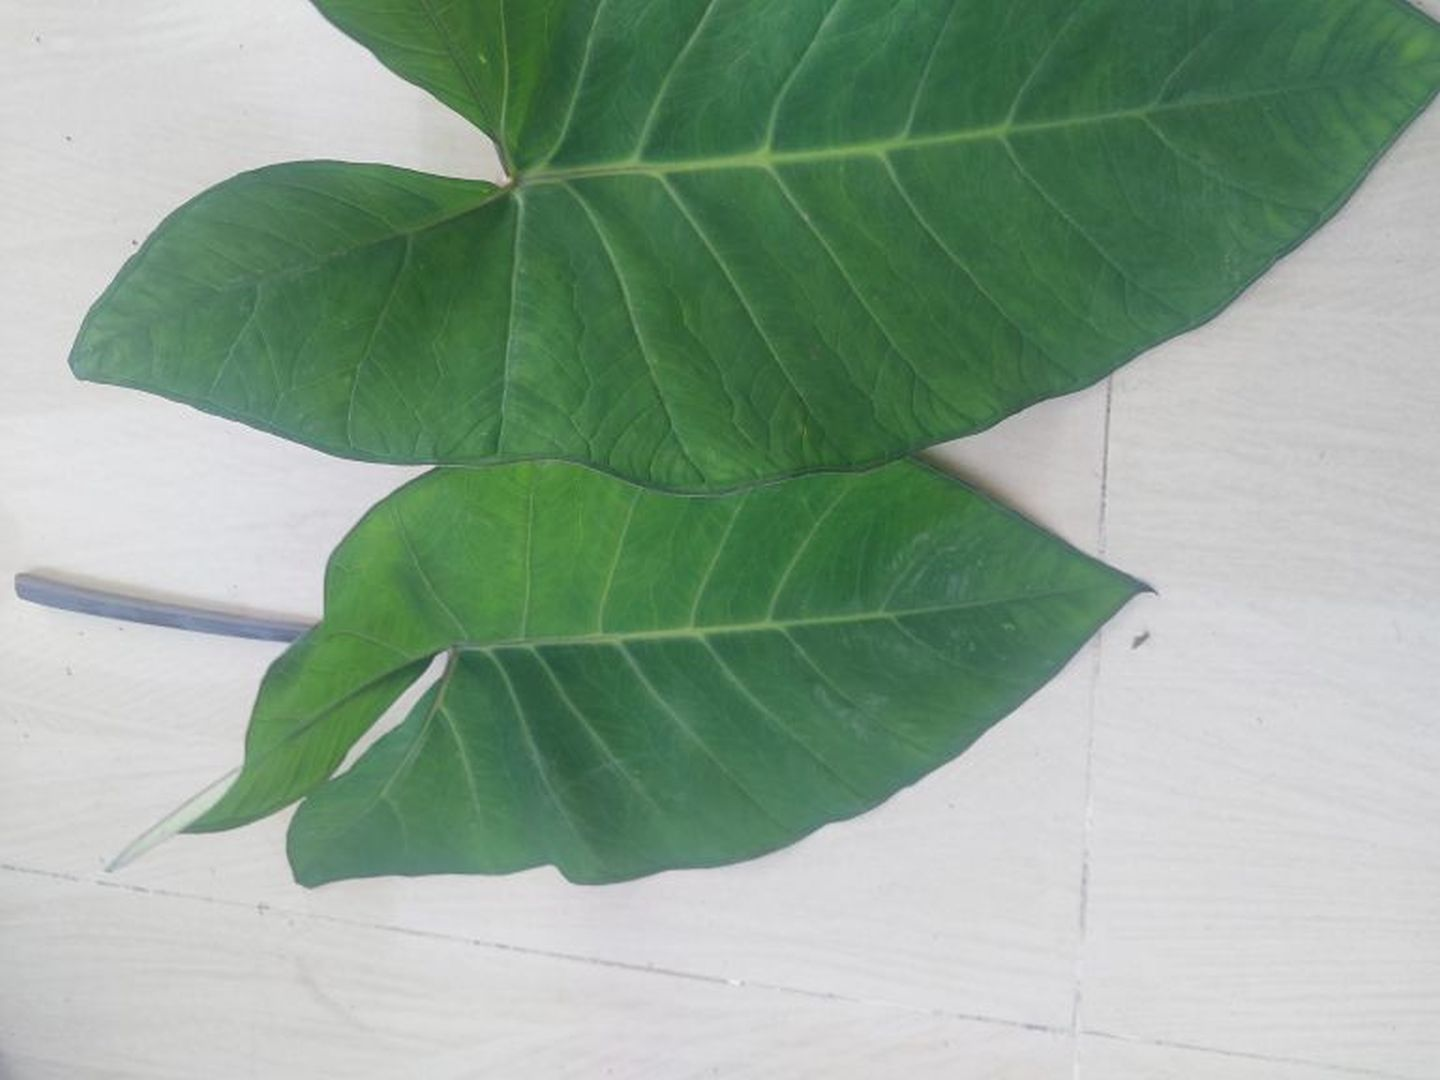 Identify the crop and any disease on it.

taro, healthy
